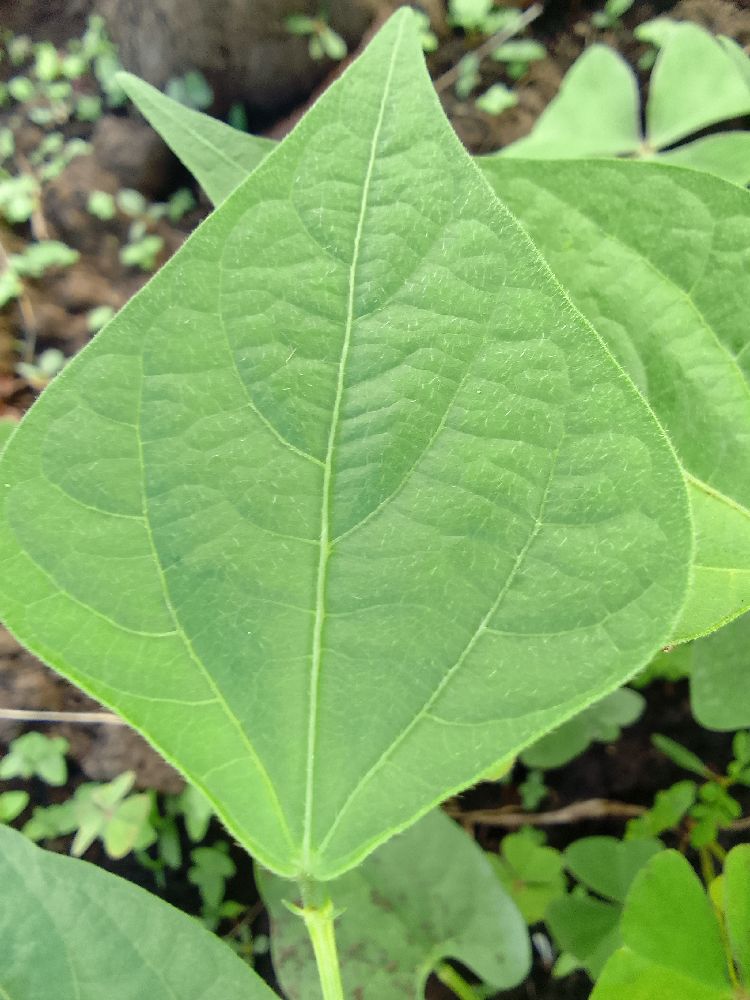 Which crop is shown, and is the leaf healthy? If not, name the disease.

common bean, healthy
